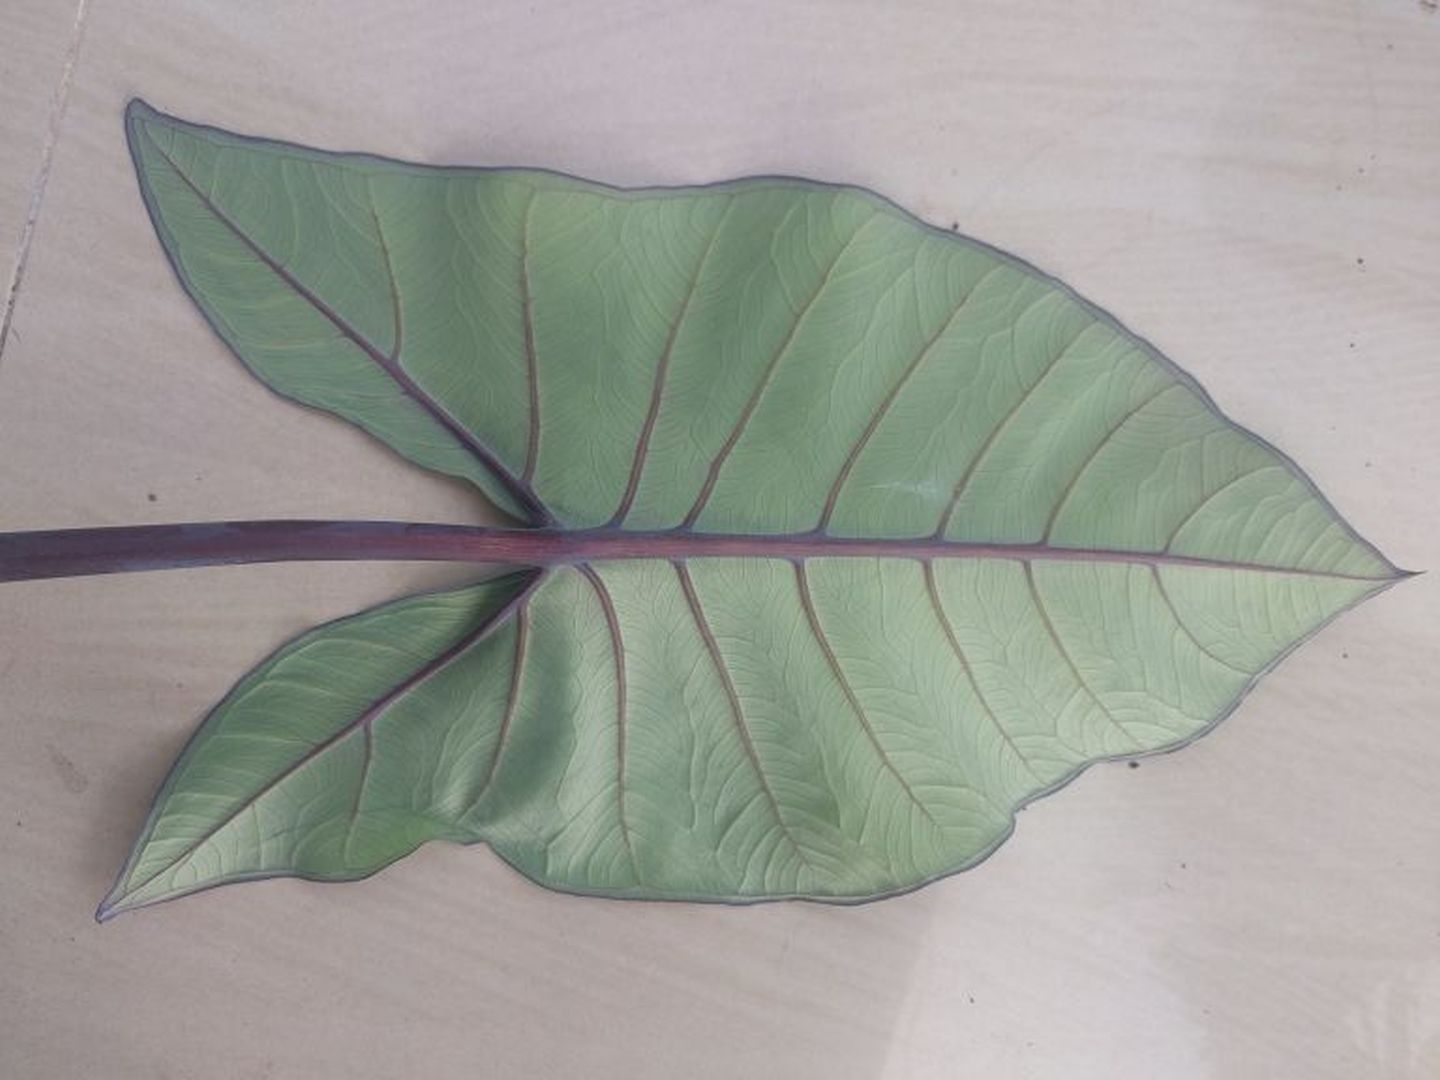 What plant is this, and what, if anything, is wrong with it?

taro, healthy
